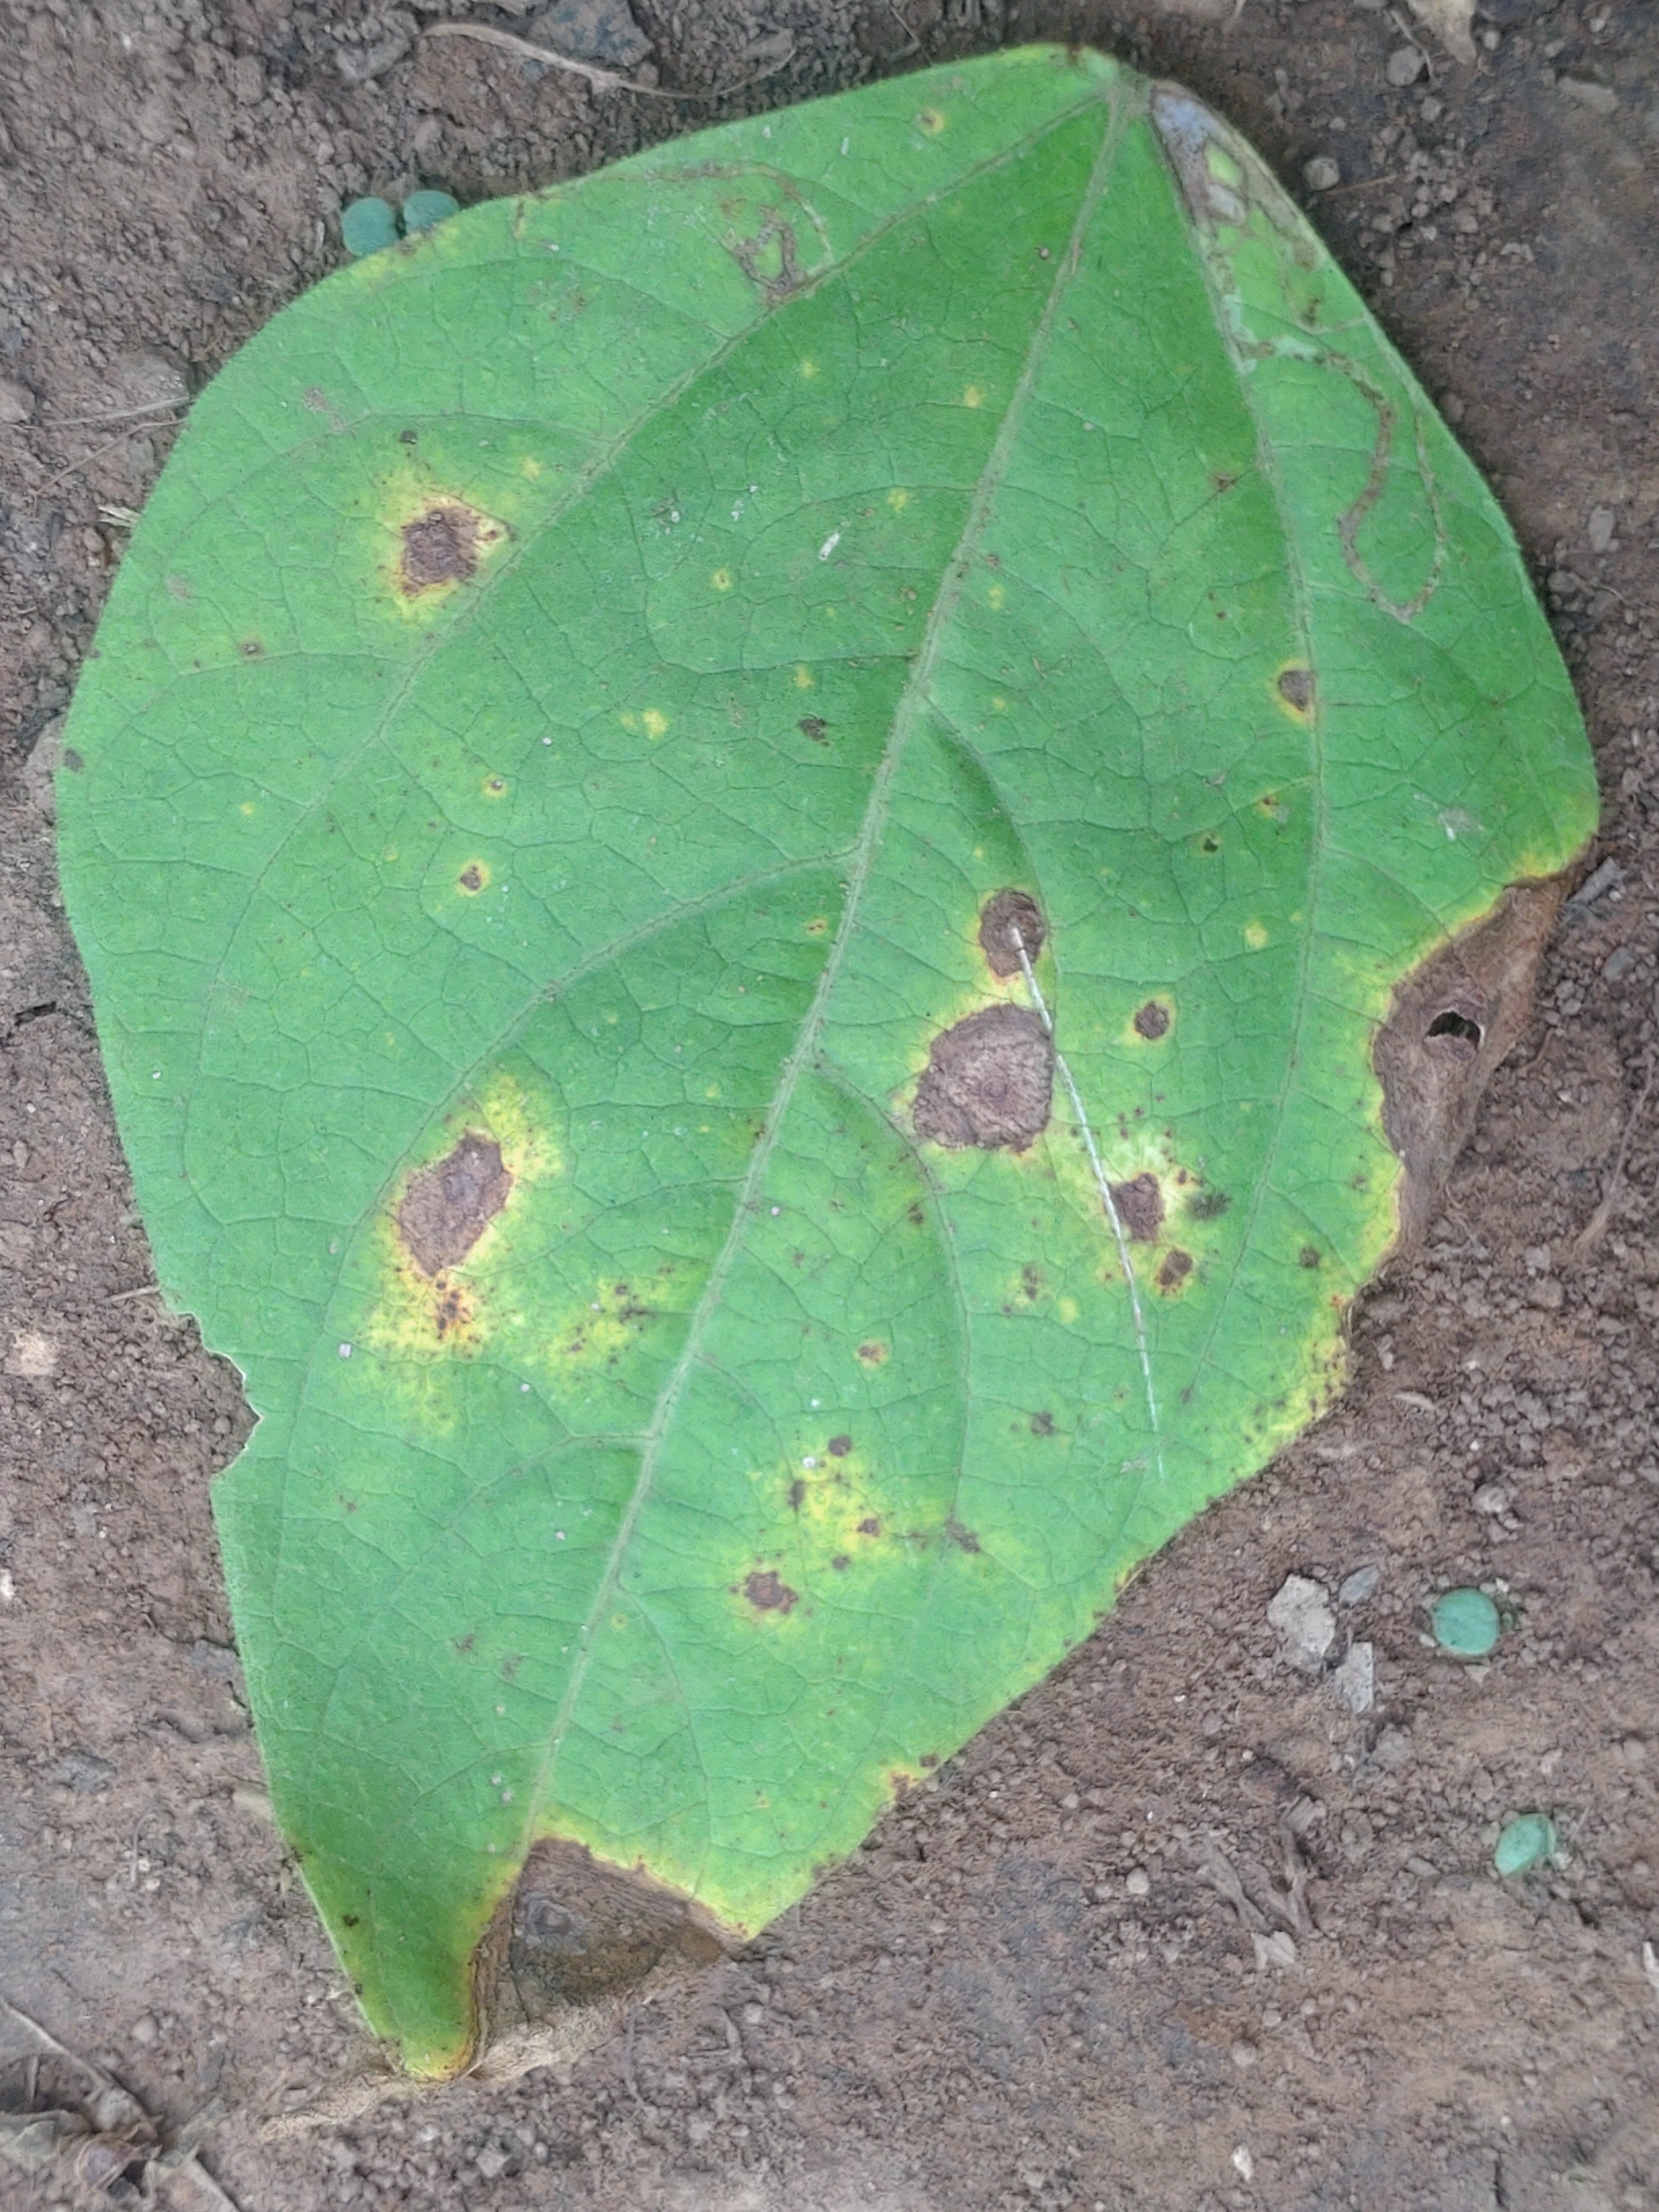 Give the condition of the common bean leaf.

rust
